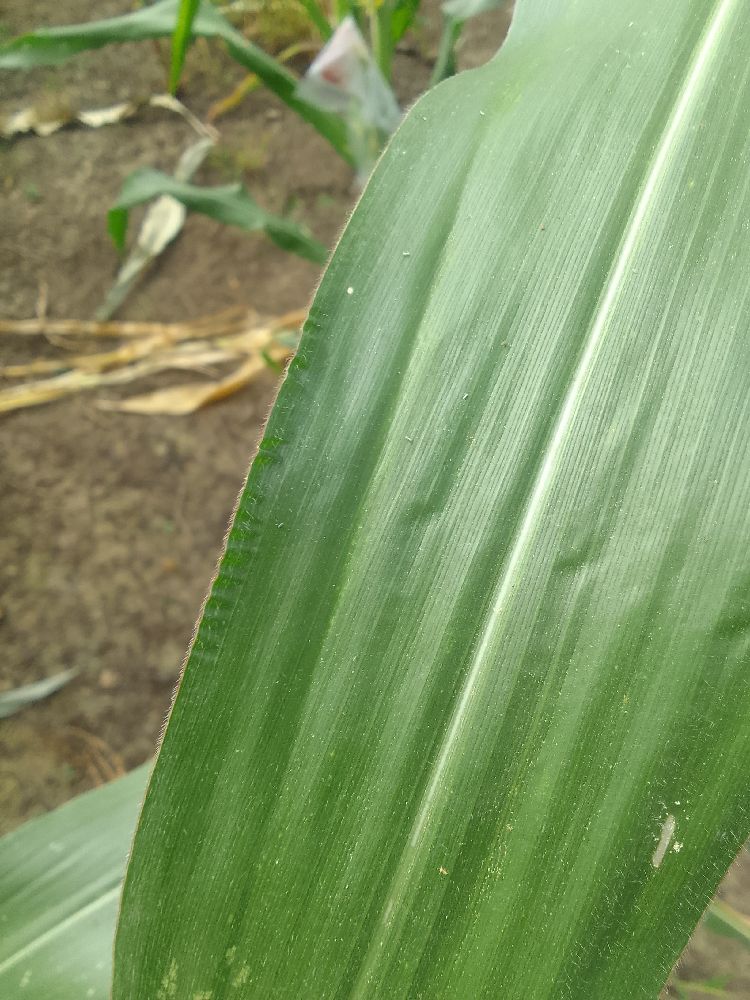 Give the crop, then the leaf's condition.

maize, healthy
